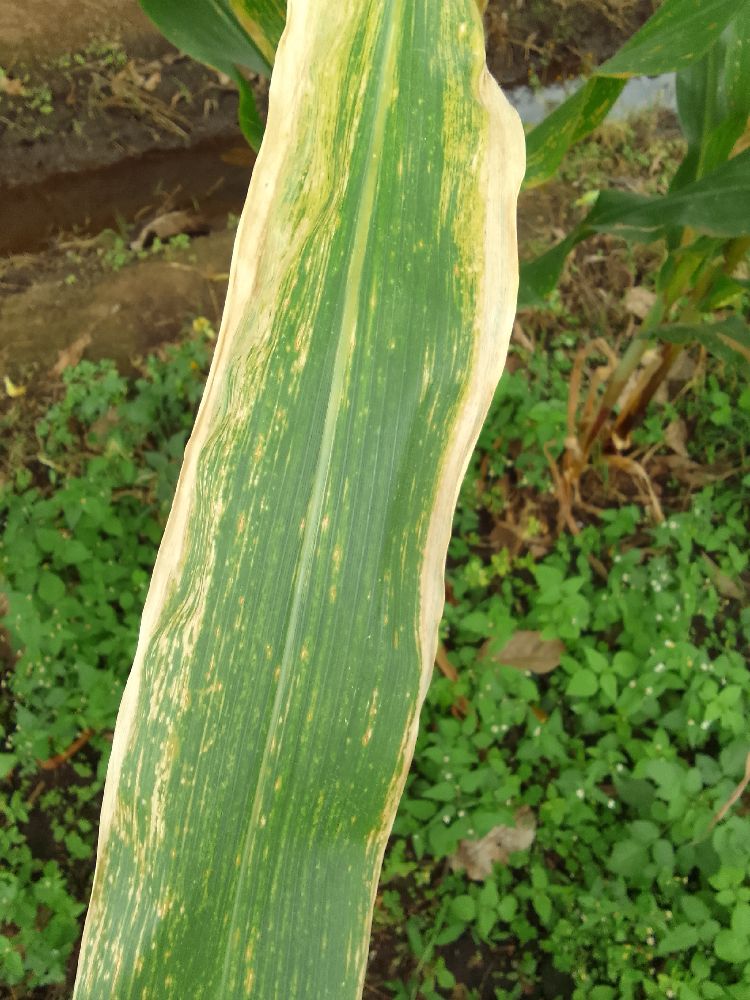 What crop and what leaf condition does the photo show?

maize, maize lethal necrosis
